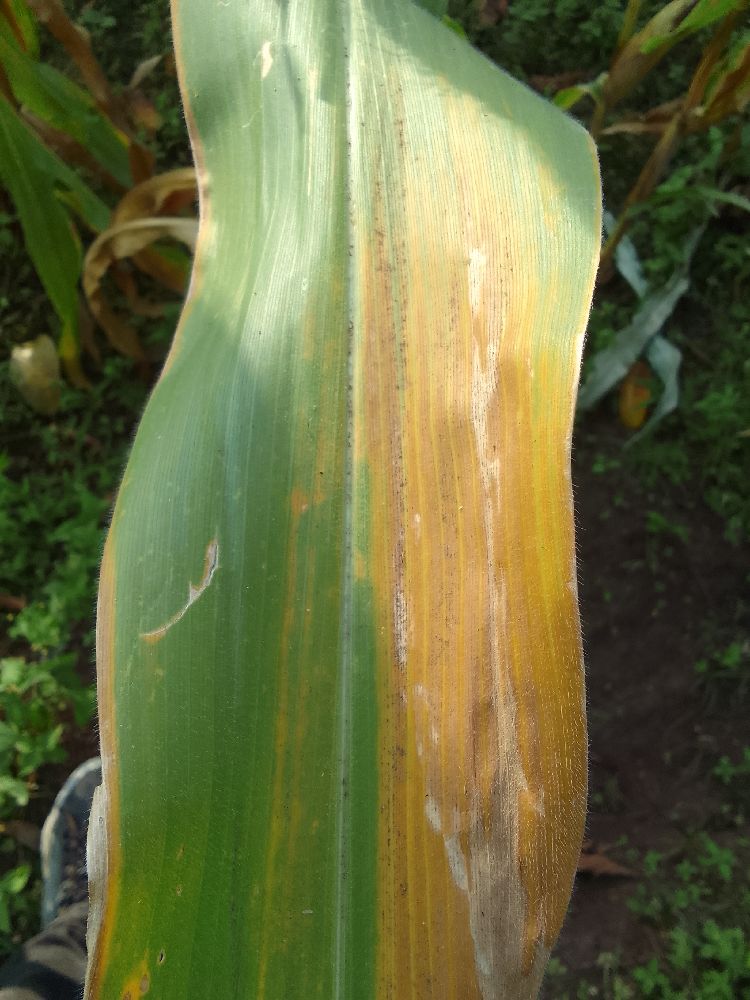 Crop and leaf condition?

maize, maize lethal necrosis
